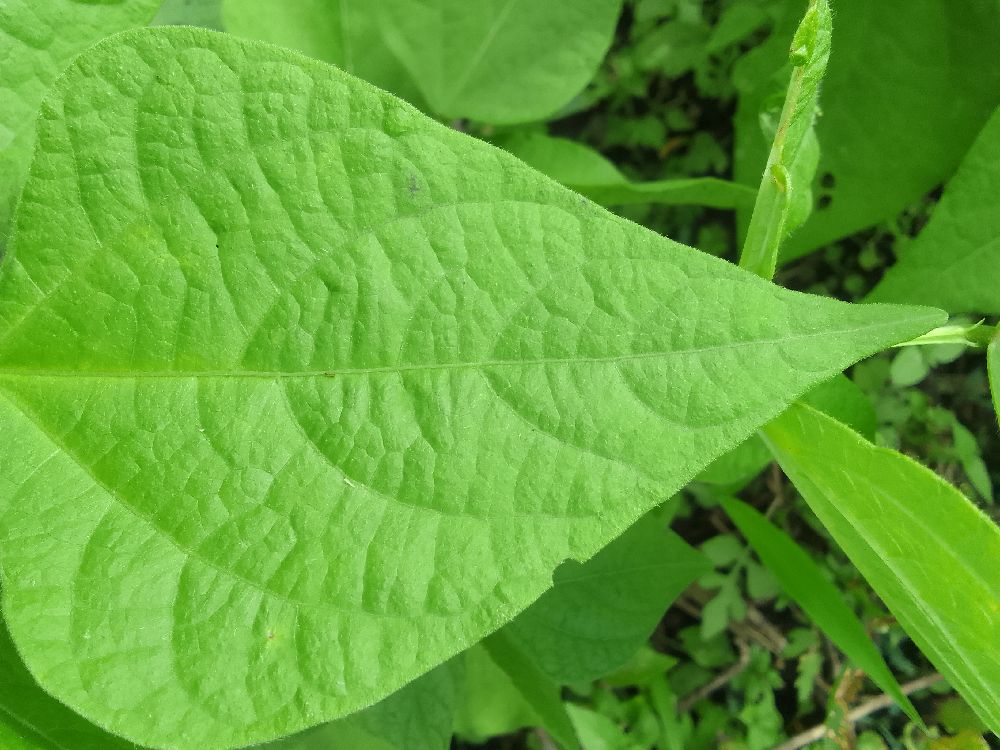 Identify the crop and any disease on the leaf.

common bean, healthy
